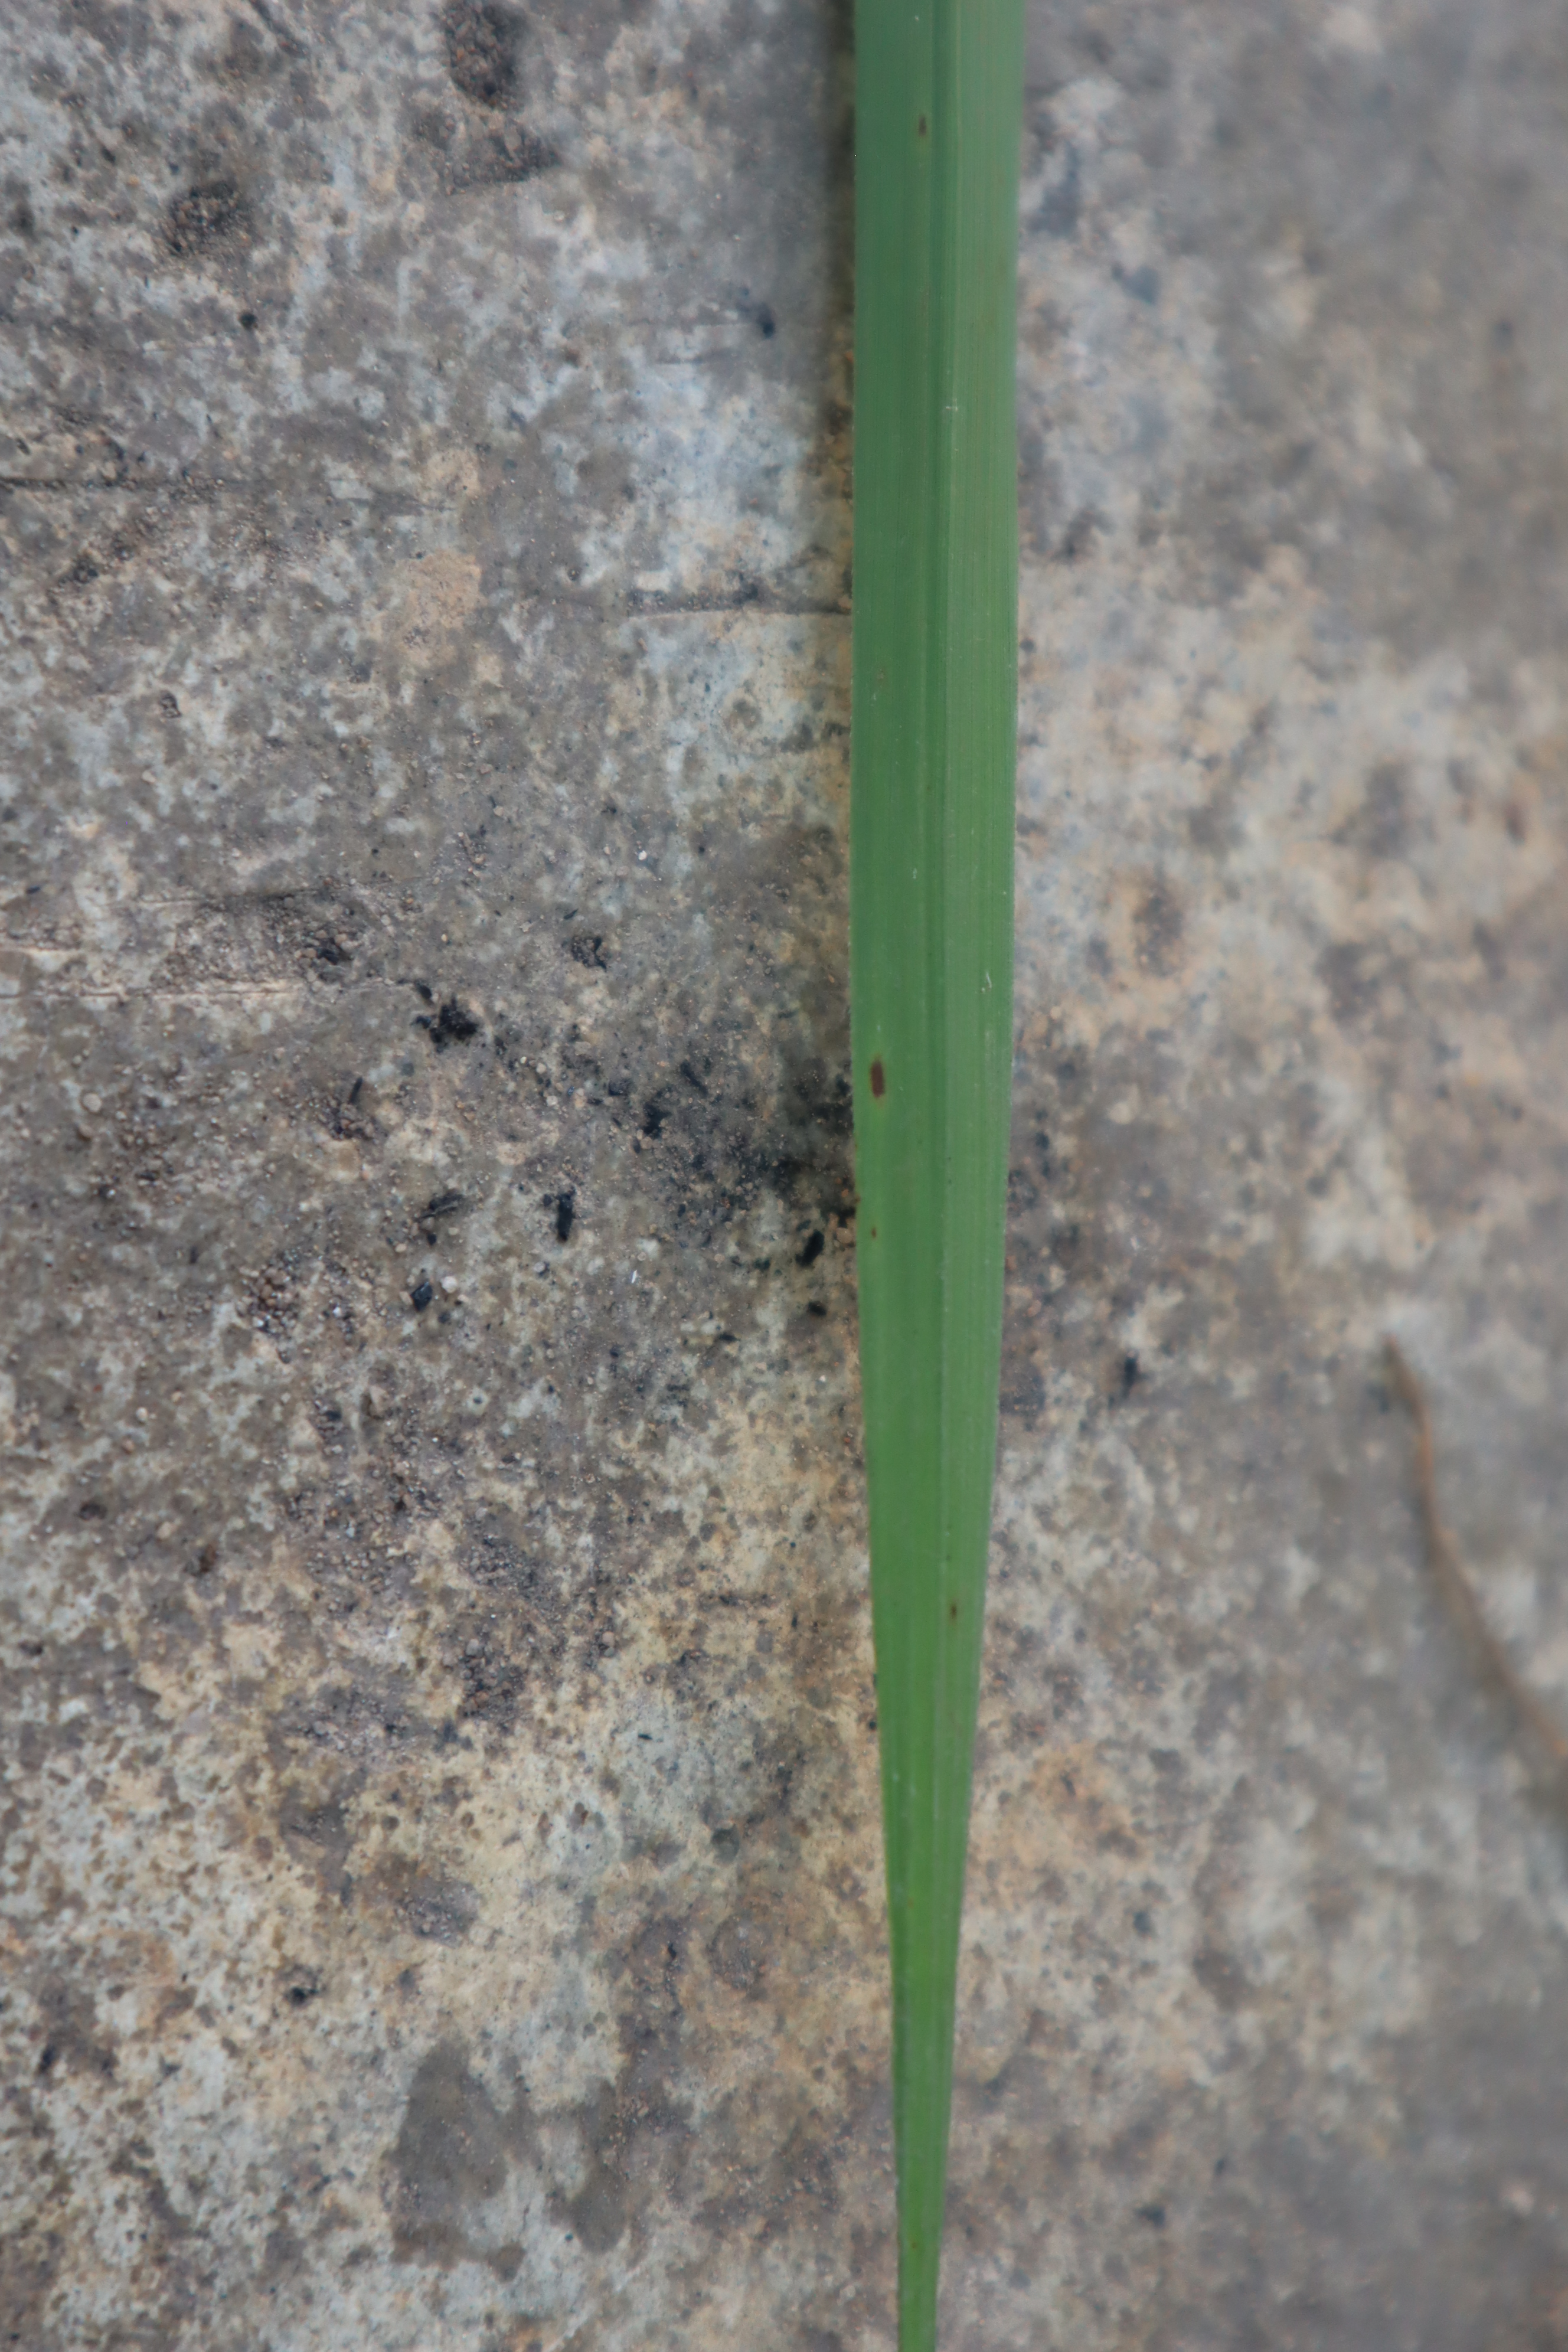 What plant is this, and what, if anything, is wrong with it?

rice, healthy leaves
